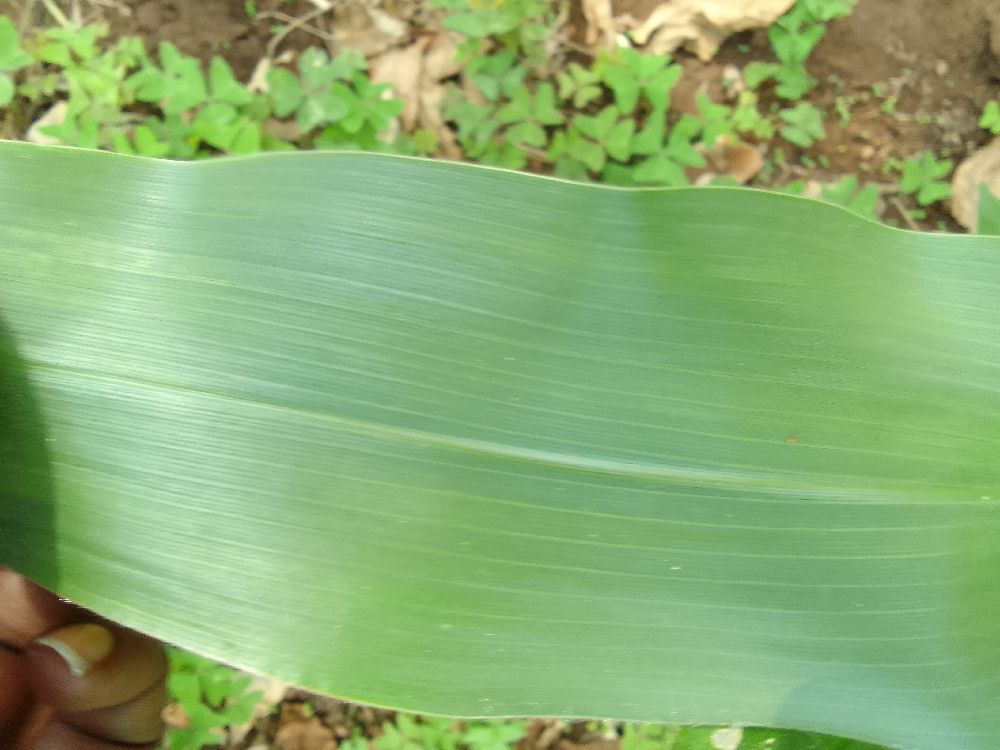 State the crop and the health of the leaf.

maize, healthy
